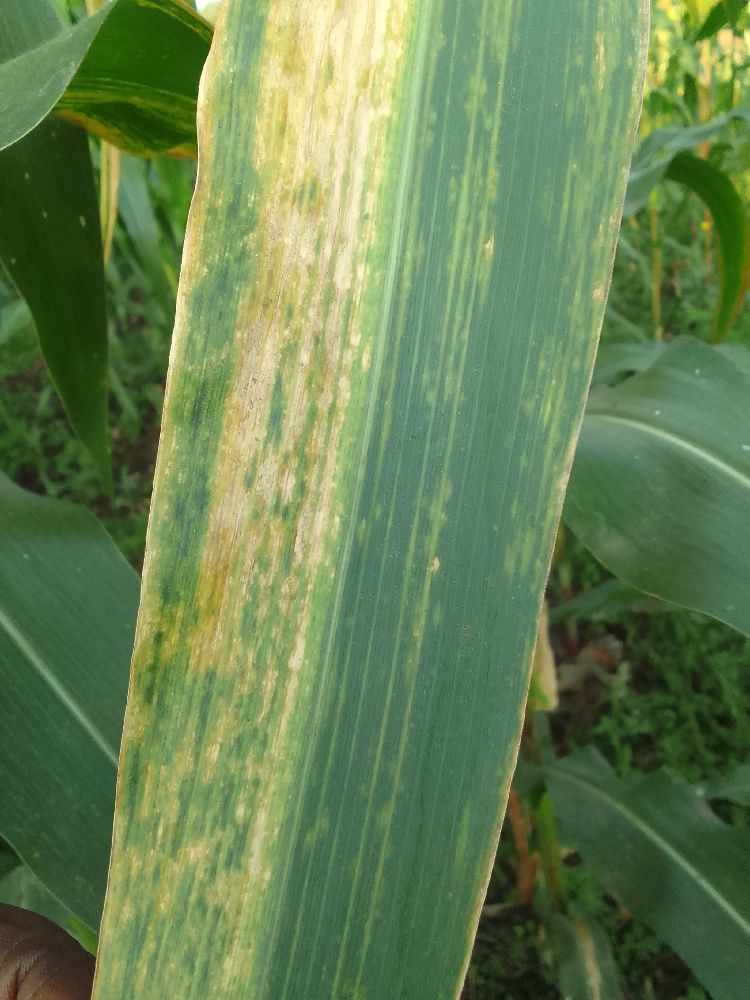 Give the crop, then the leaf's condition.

maize, maize lethal necrosis
